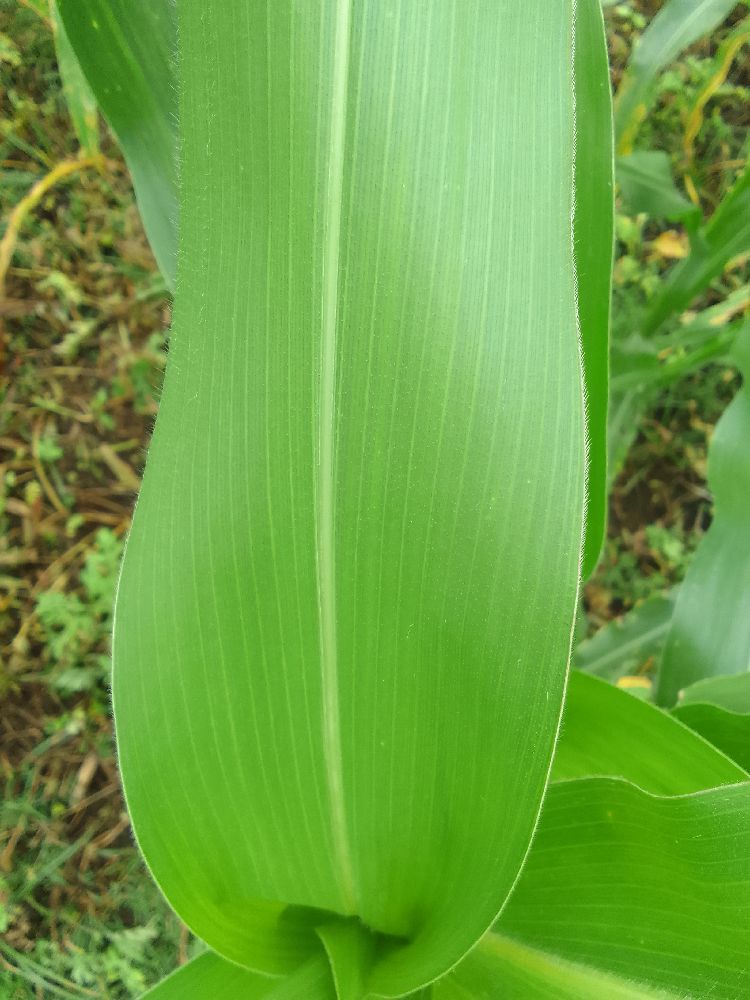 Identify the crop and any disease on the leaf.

maize, healthy
